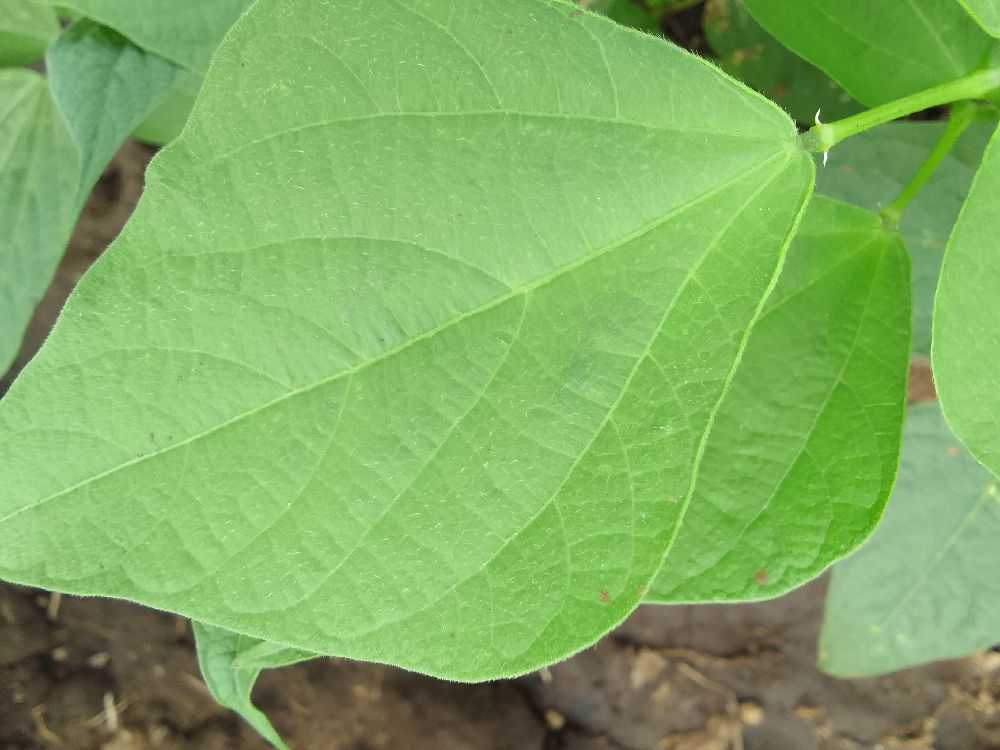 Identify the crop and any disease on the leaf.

common bean, healthy
